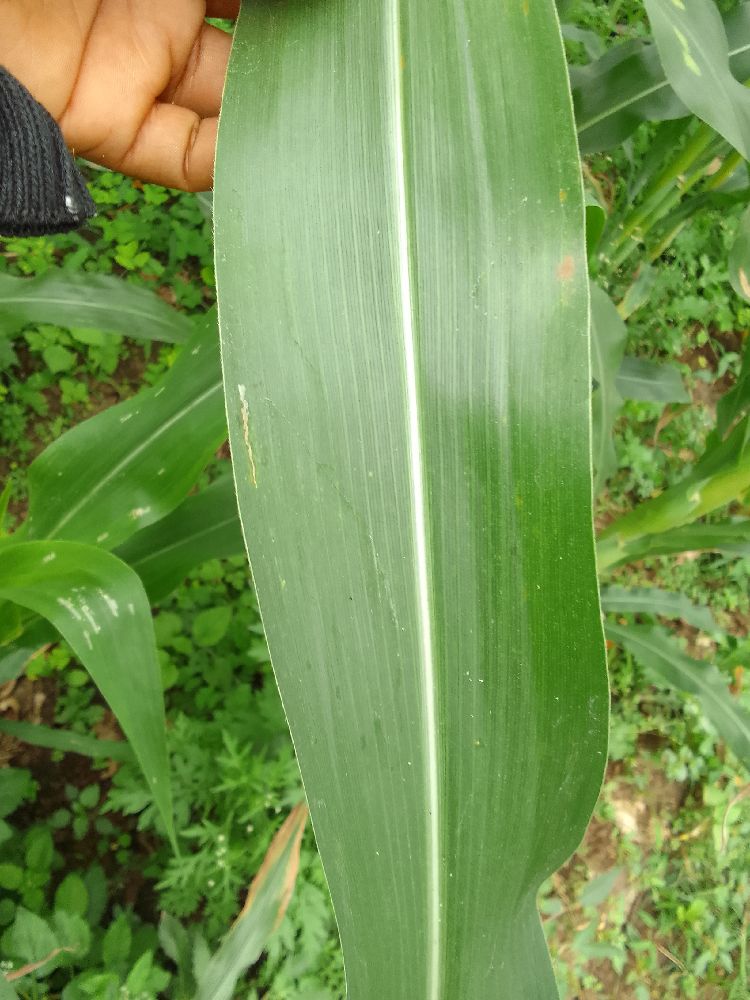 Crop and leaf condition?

maize, healthy
